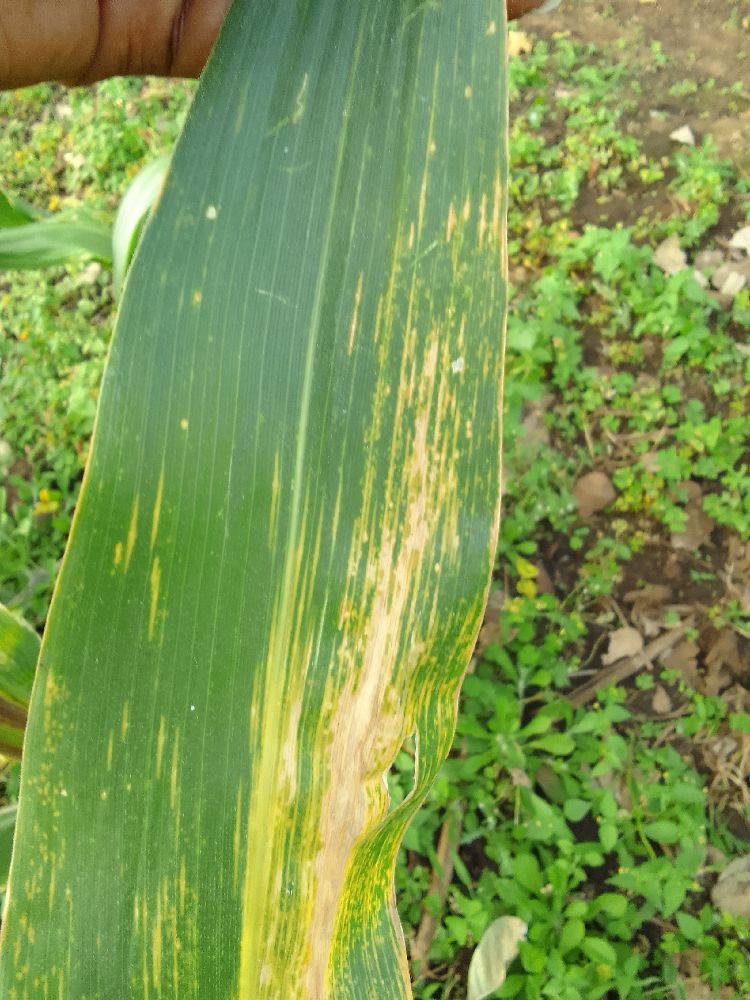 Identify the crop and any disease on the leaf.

maize, maize lethal necrosis
